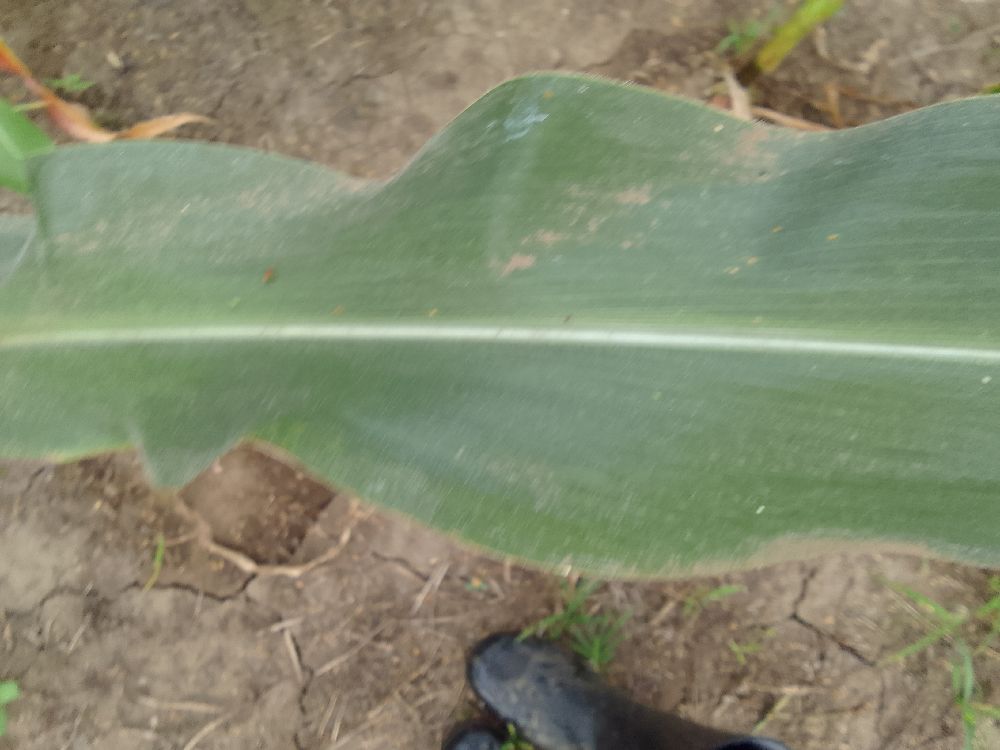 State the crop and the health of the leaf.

maize, healthy
